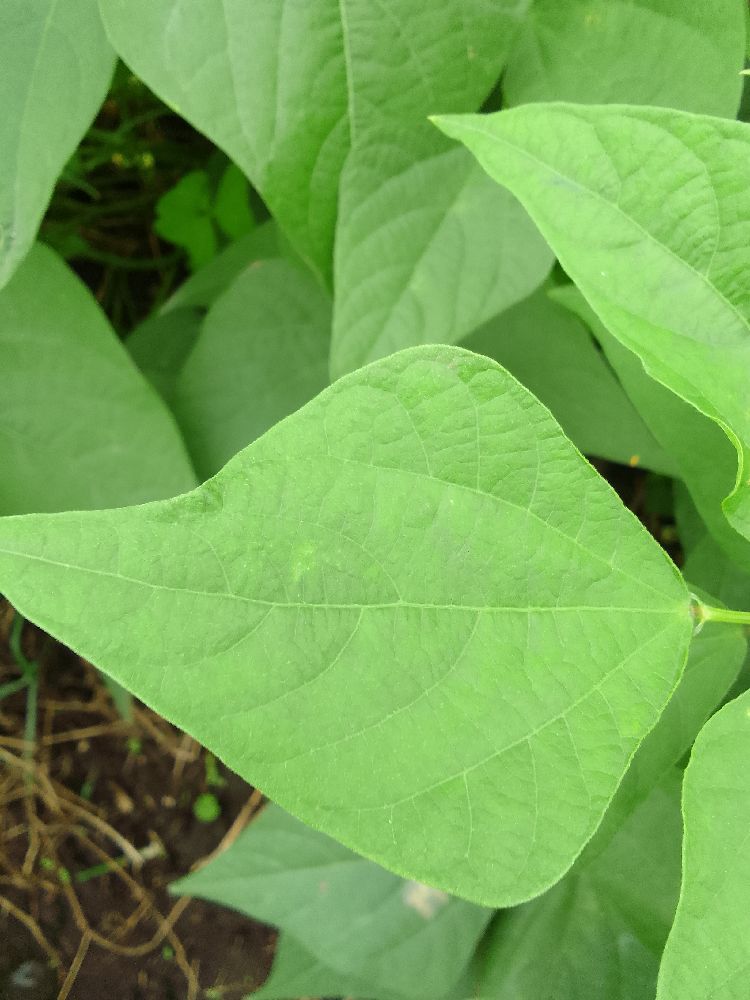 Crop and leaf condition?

common bean, healthy
